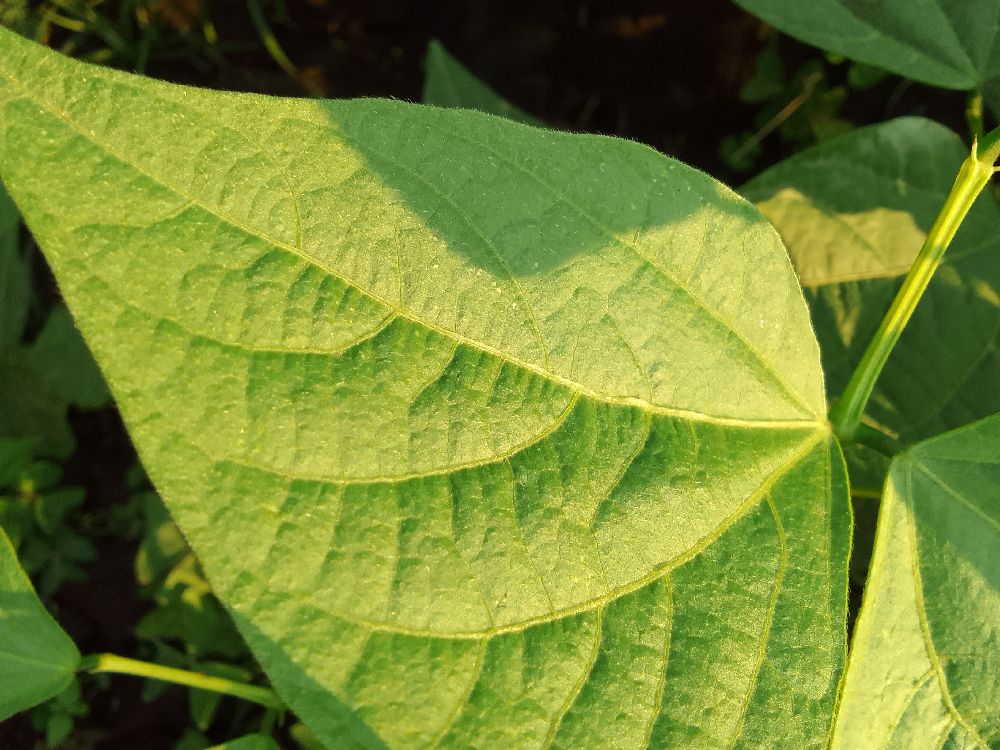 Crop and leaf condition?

common bean, healthy
